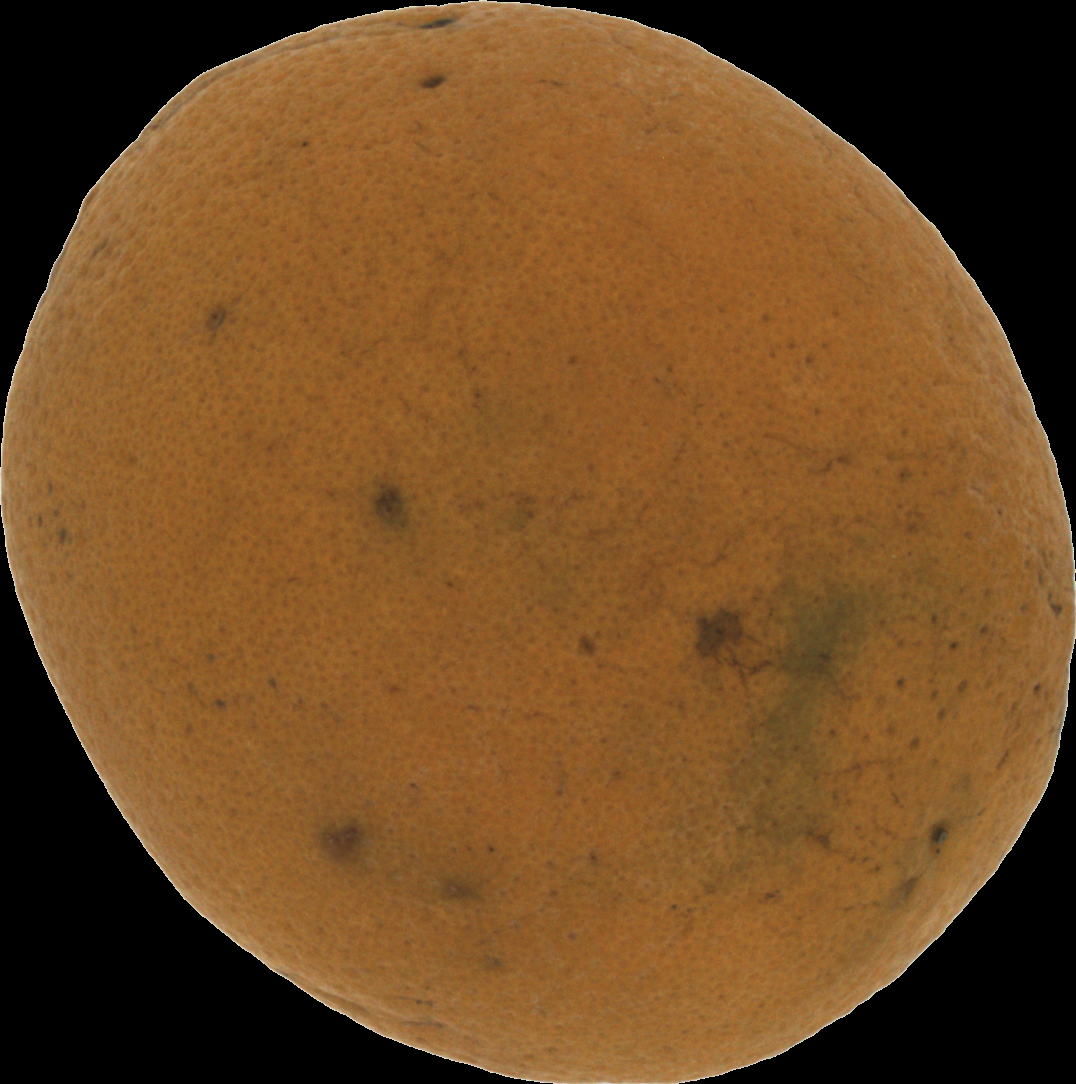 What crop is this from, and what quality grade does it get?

orange, bad
